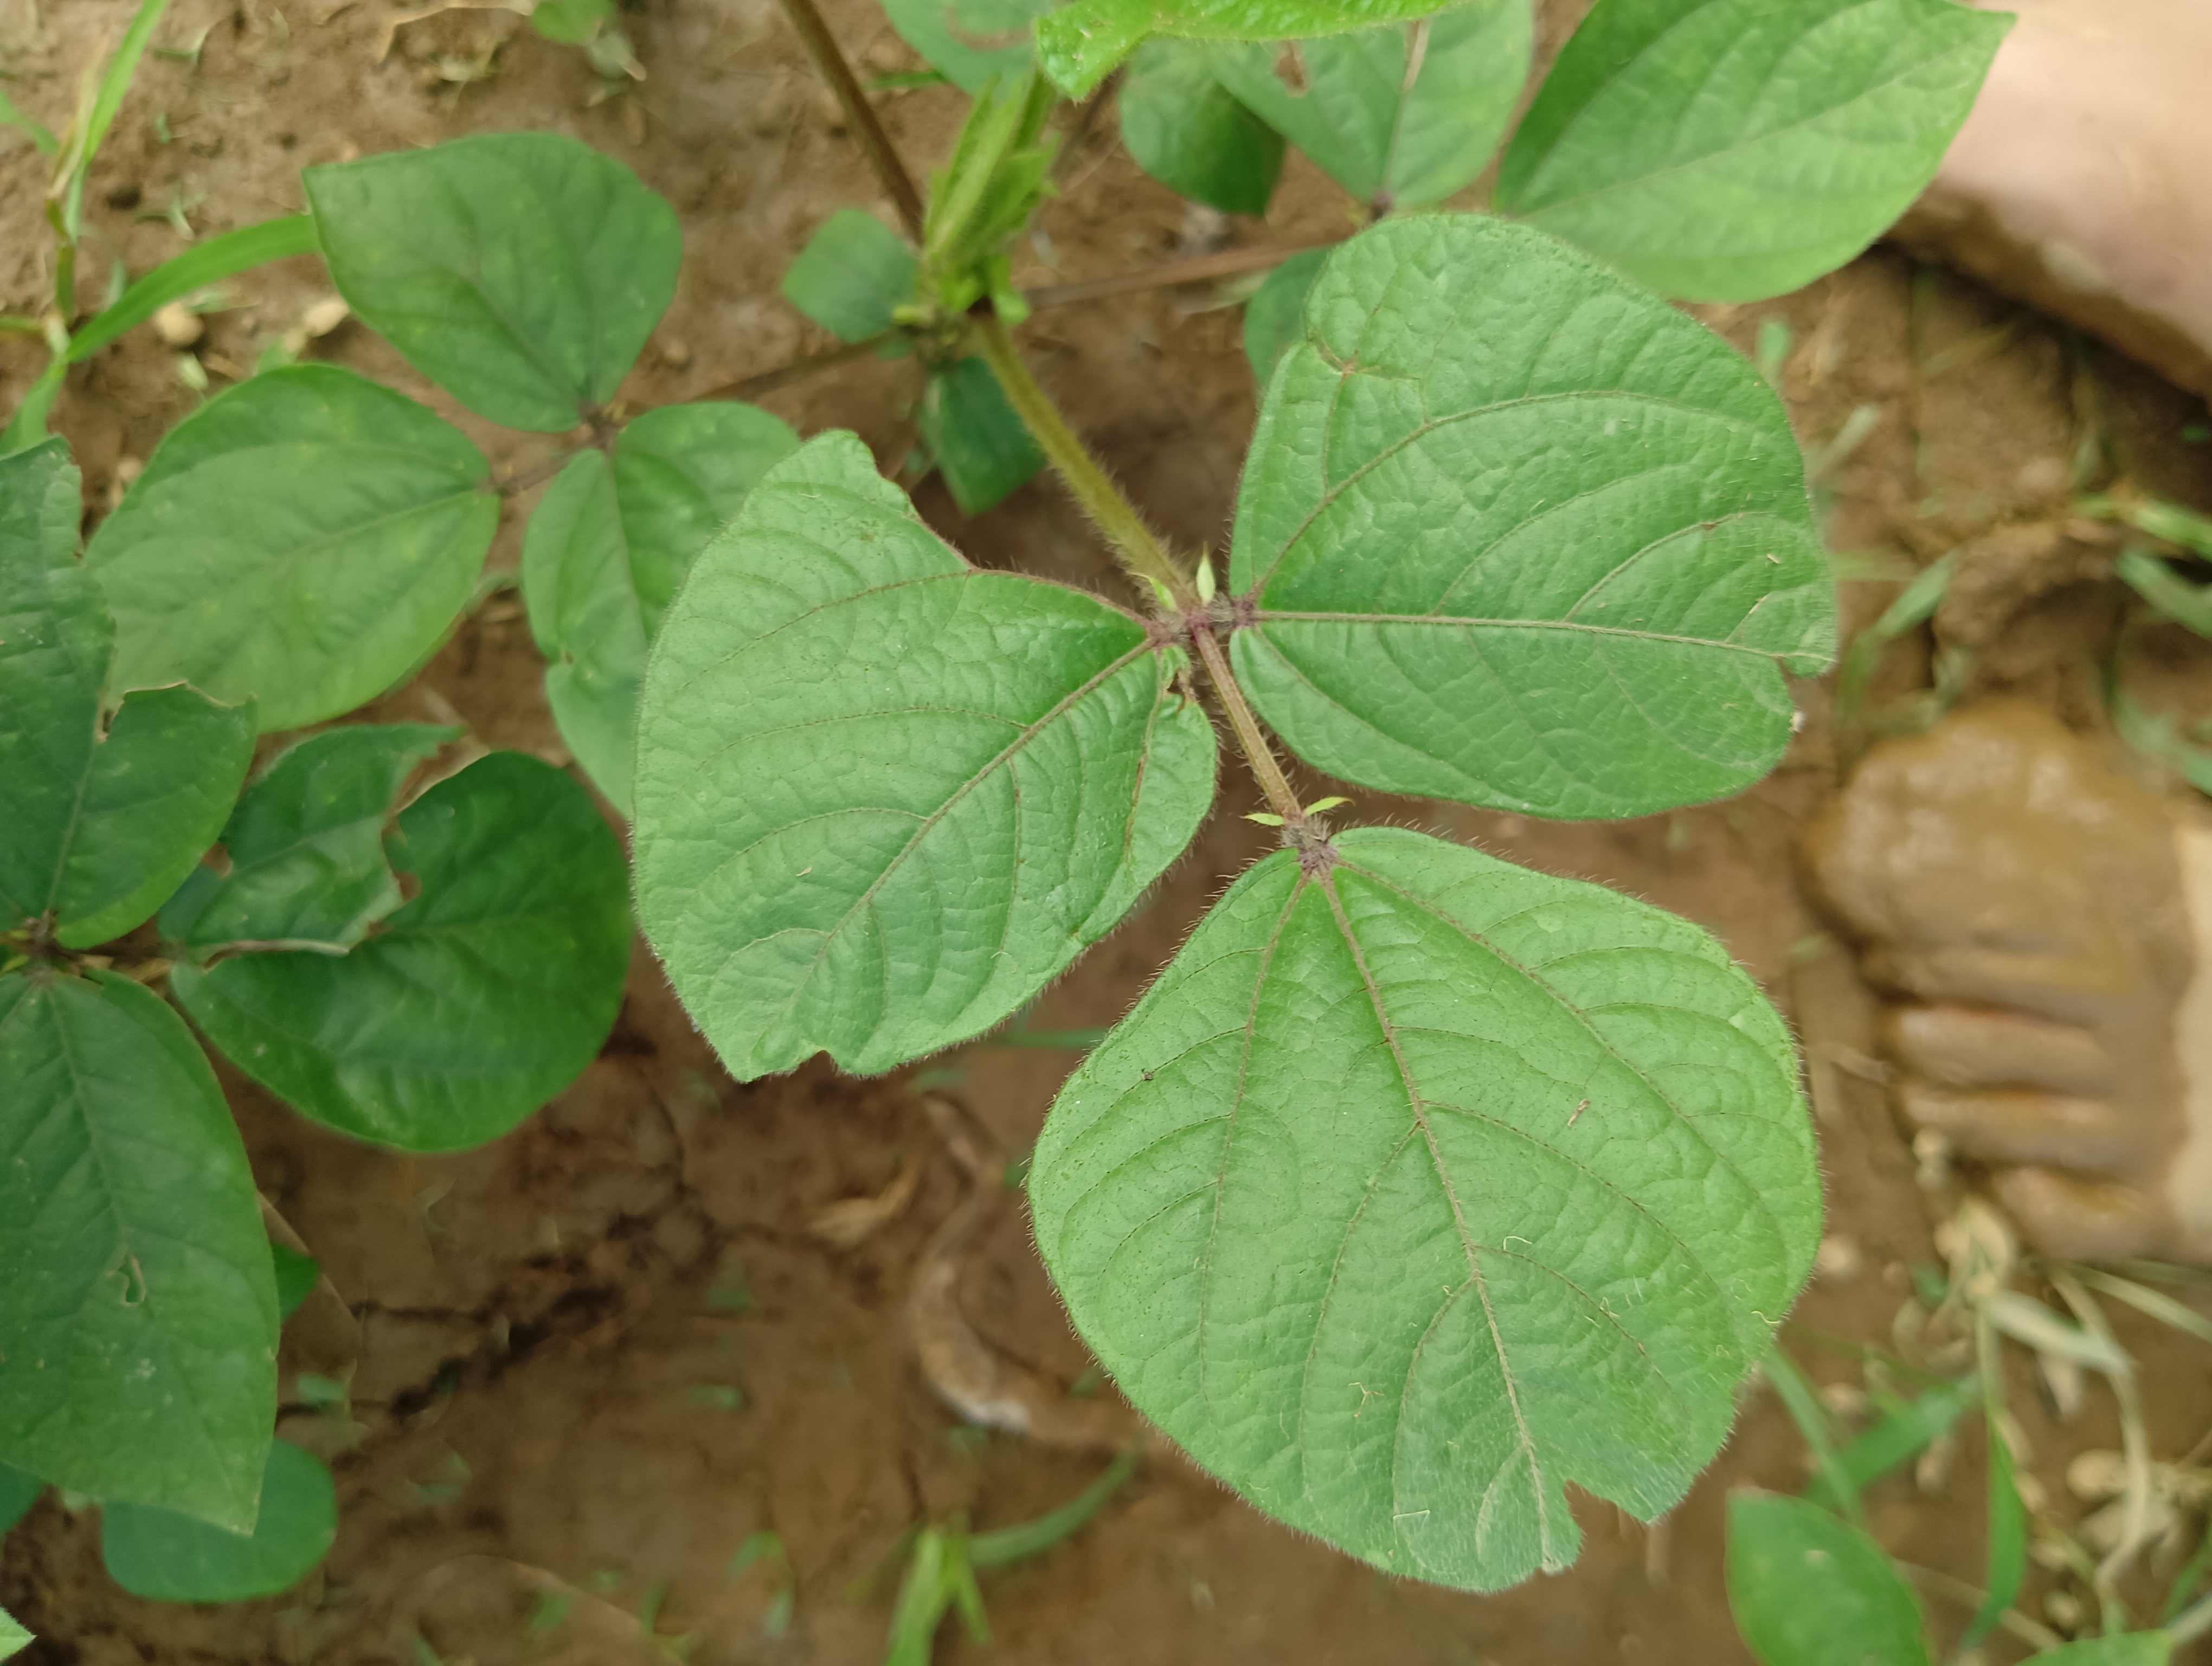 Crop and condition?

mungbean, healthy
